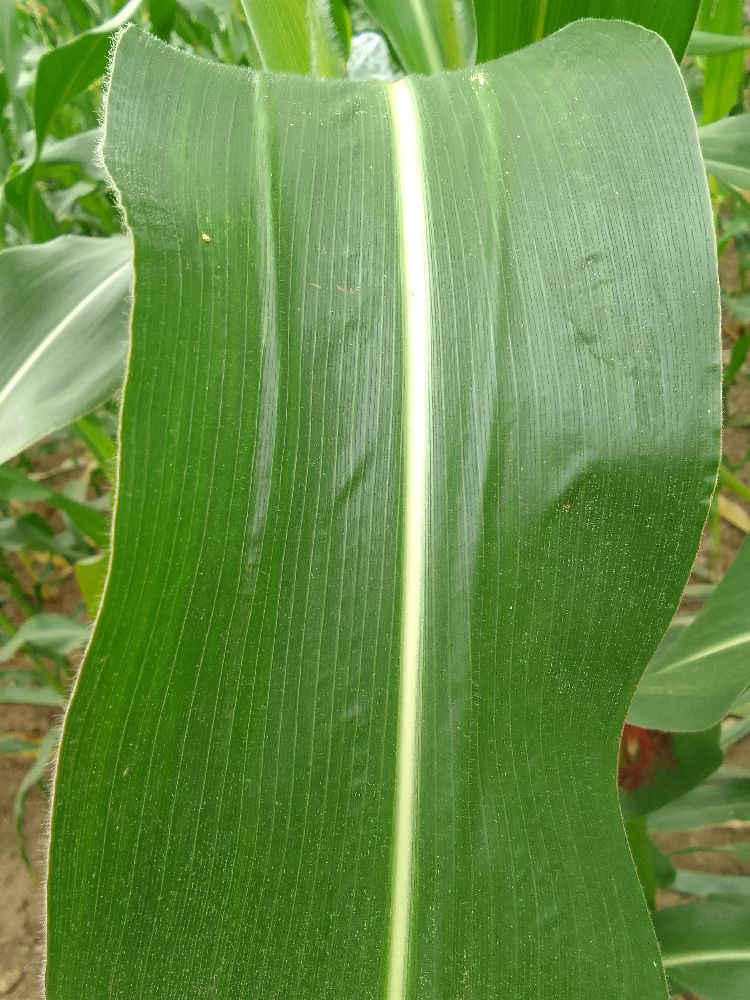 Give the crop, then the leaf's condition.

maize, healthy
